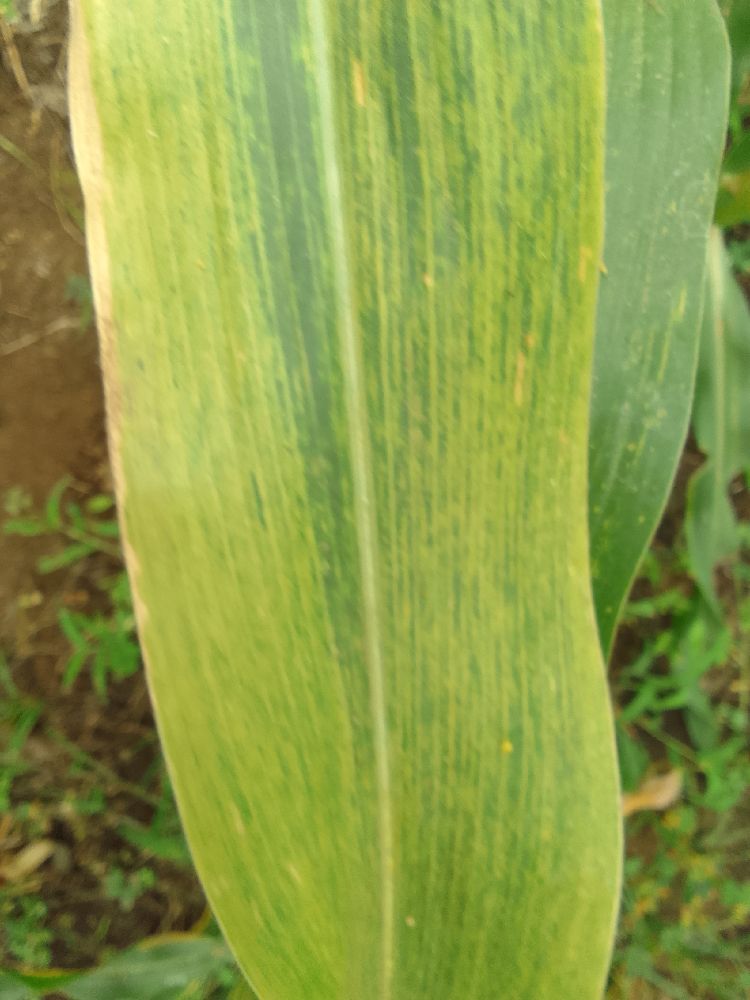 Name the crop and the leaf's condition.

maize, maize lethal necrosis
